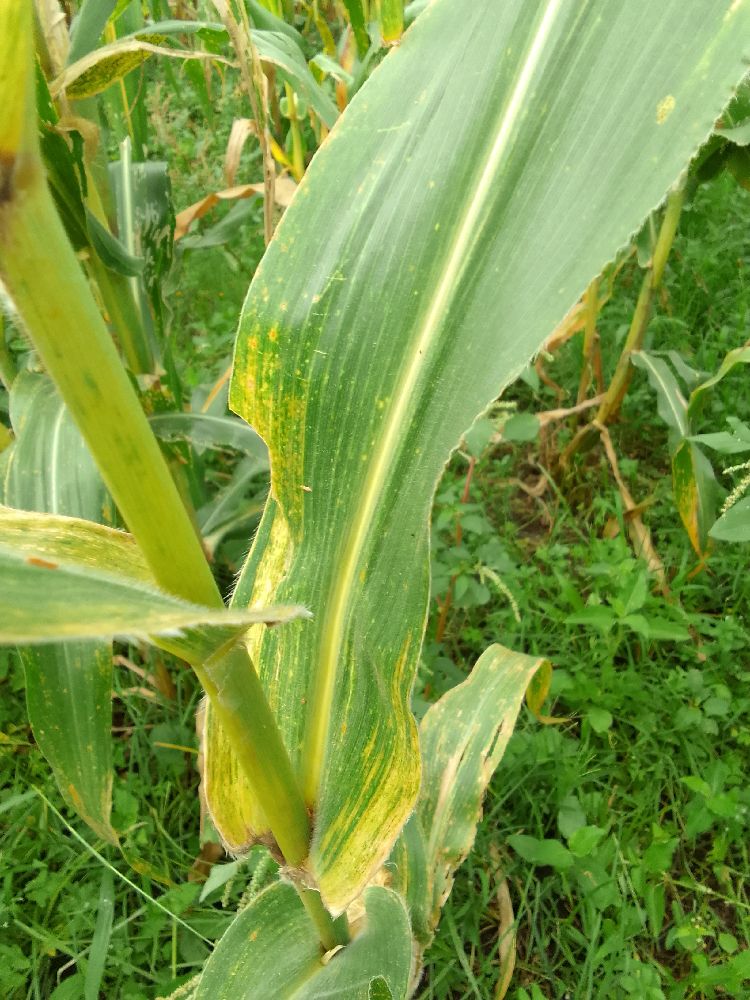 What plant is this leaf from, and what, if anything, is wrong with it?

maize, maize lethal necrosis
